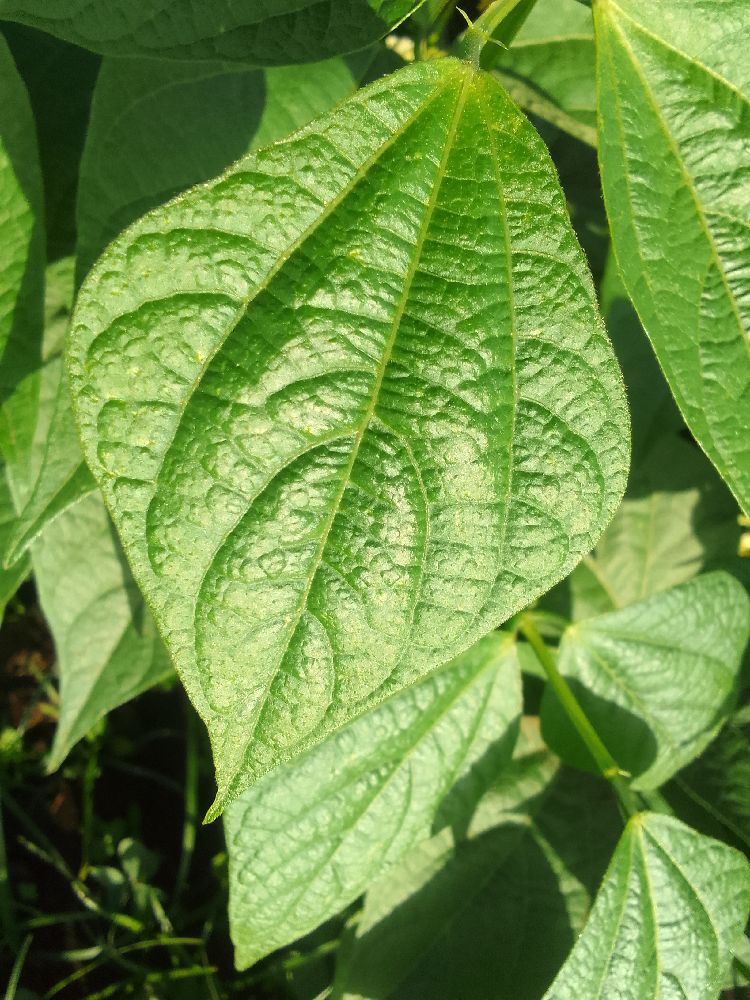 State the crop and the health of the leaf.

common bean, healthy
